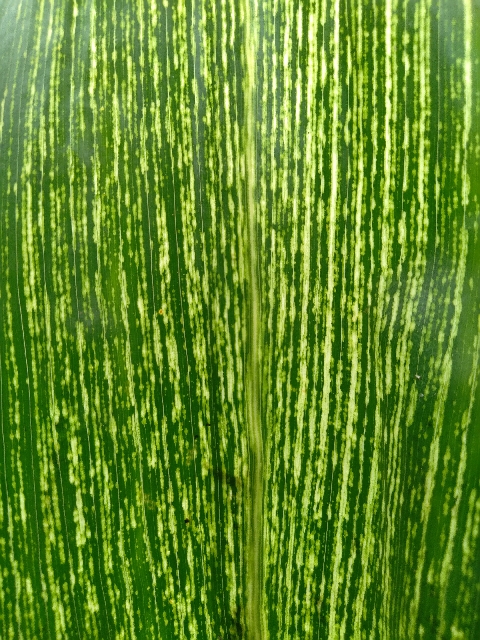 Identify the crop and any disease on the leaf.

maize, maize streak virus
